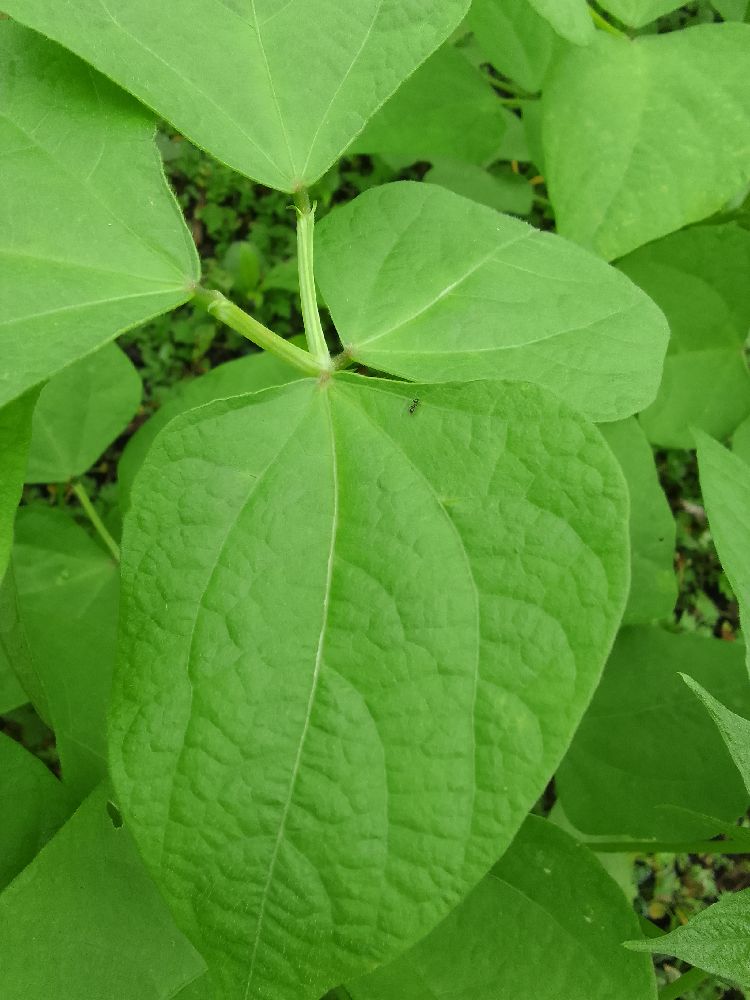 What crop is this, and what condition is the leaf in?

common bean, healthy
